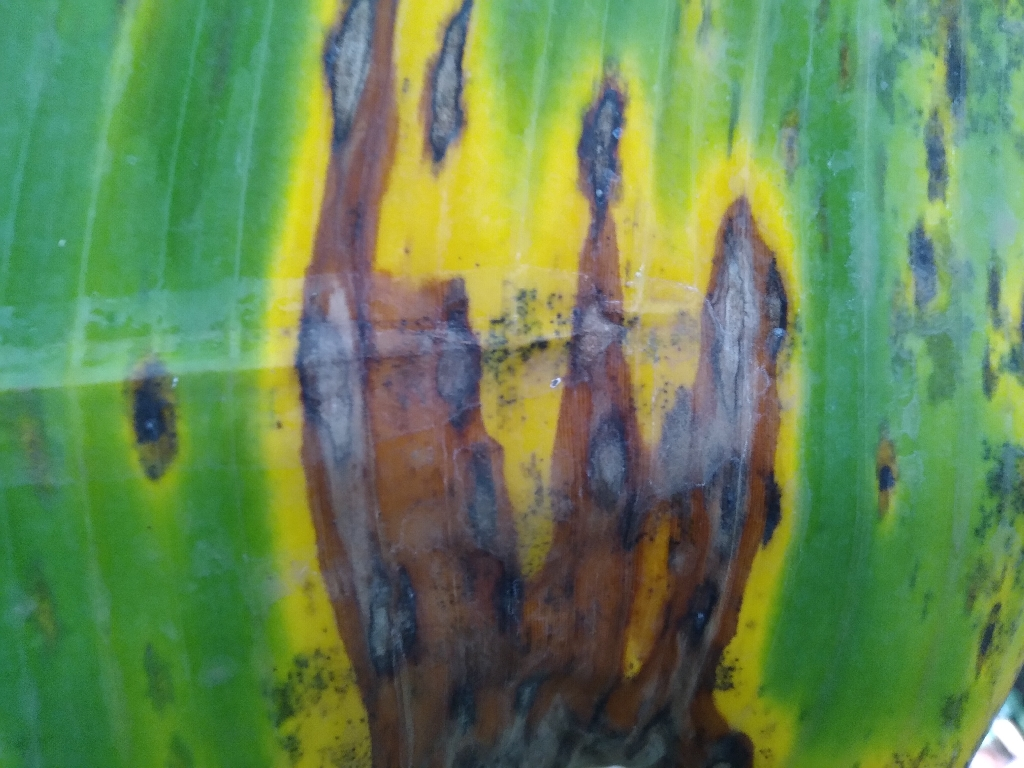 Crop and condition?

banana, black sigatoka
